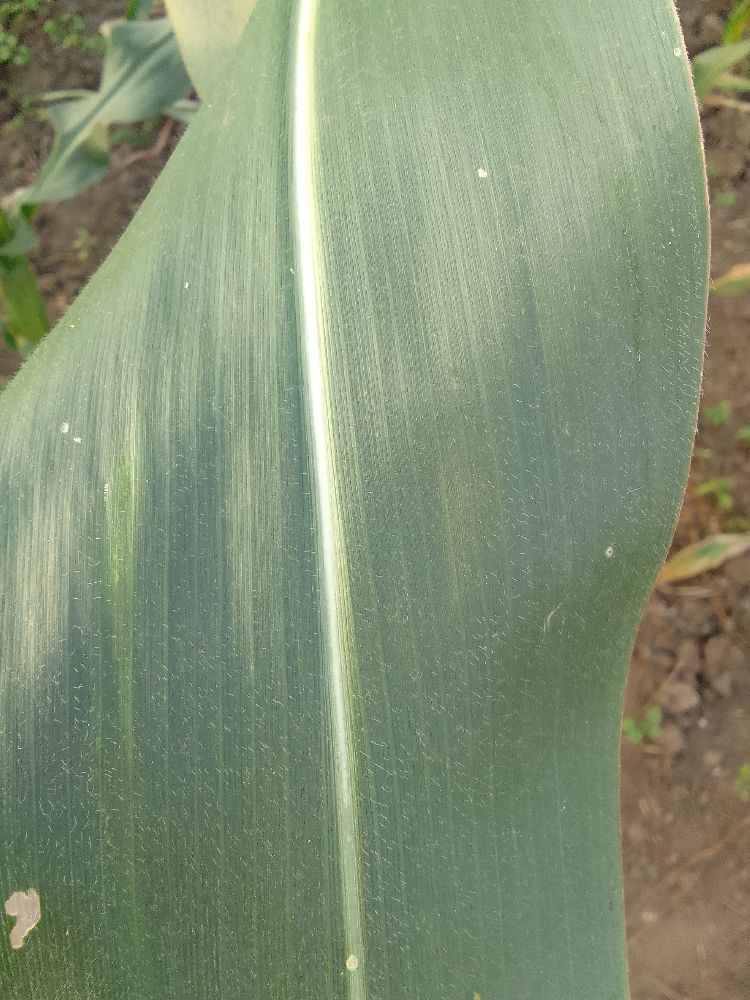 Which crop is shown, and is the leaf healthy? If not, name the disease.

maize, healthy
